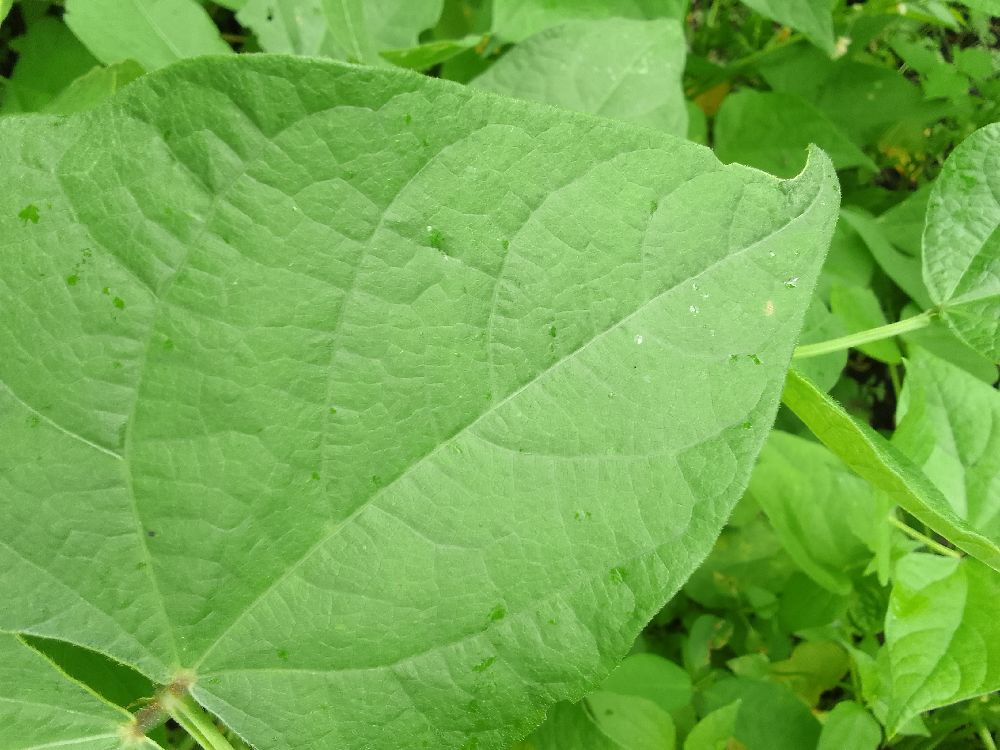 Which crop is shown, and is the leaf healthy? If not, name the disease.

common bean, healthy
